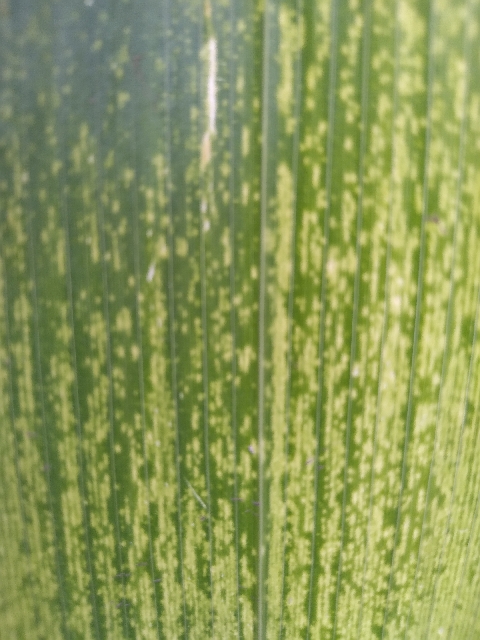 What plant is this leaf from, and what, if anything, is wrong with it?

maize, maize lethal necrosis
